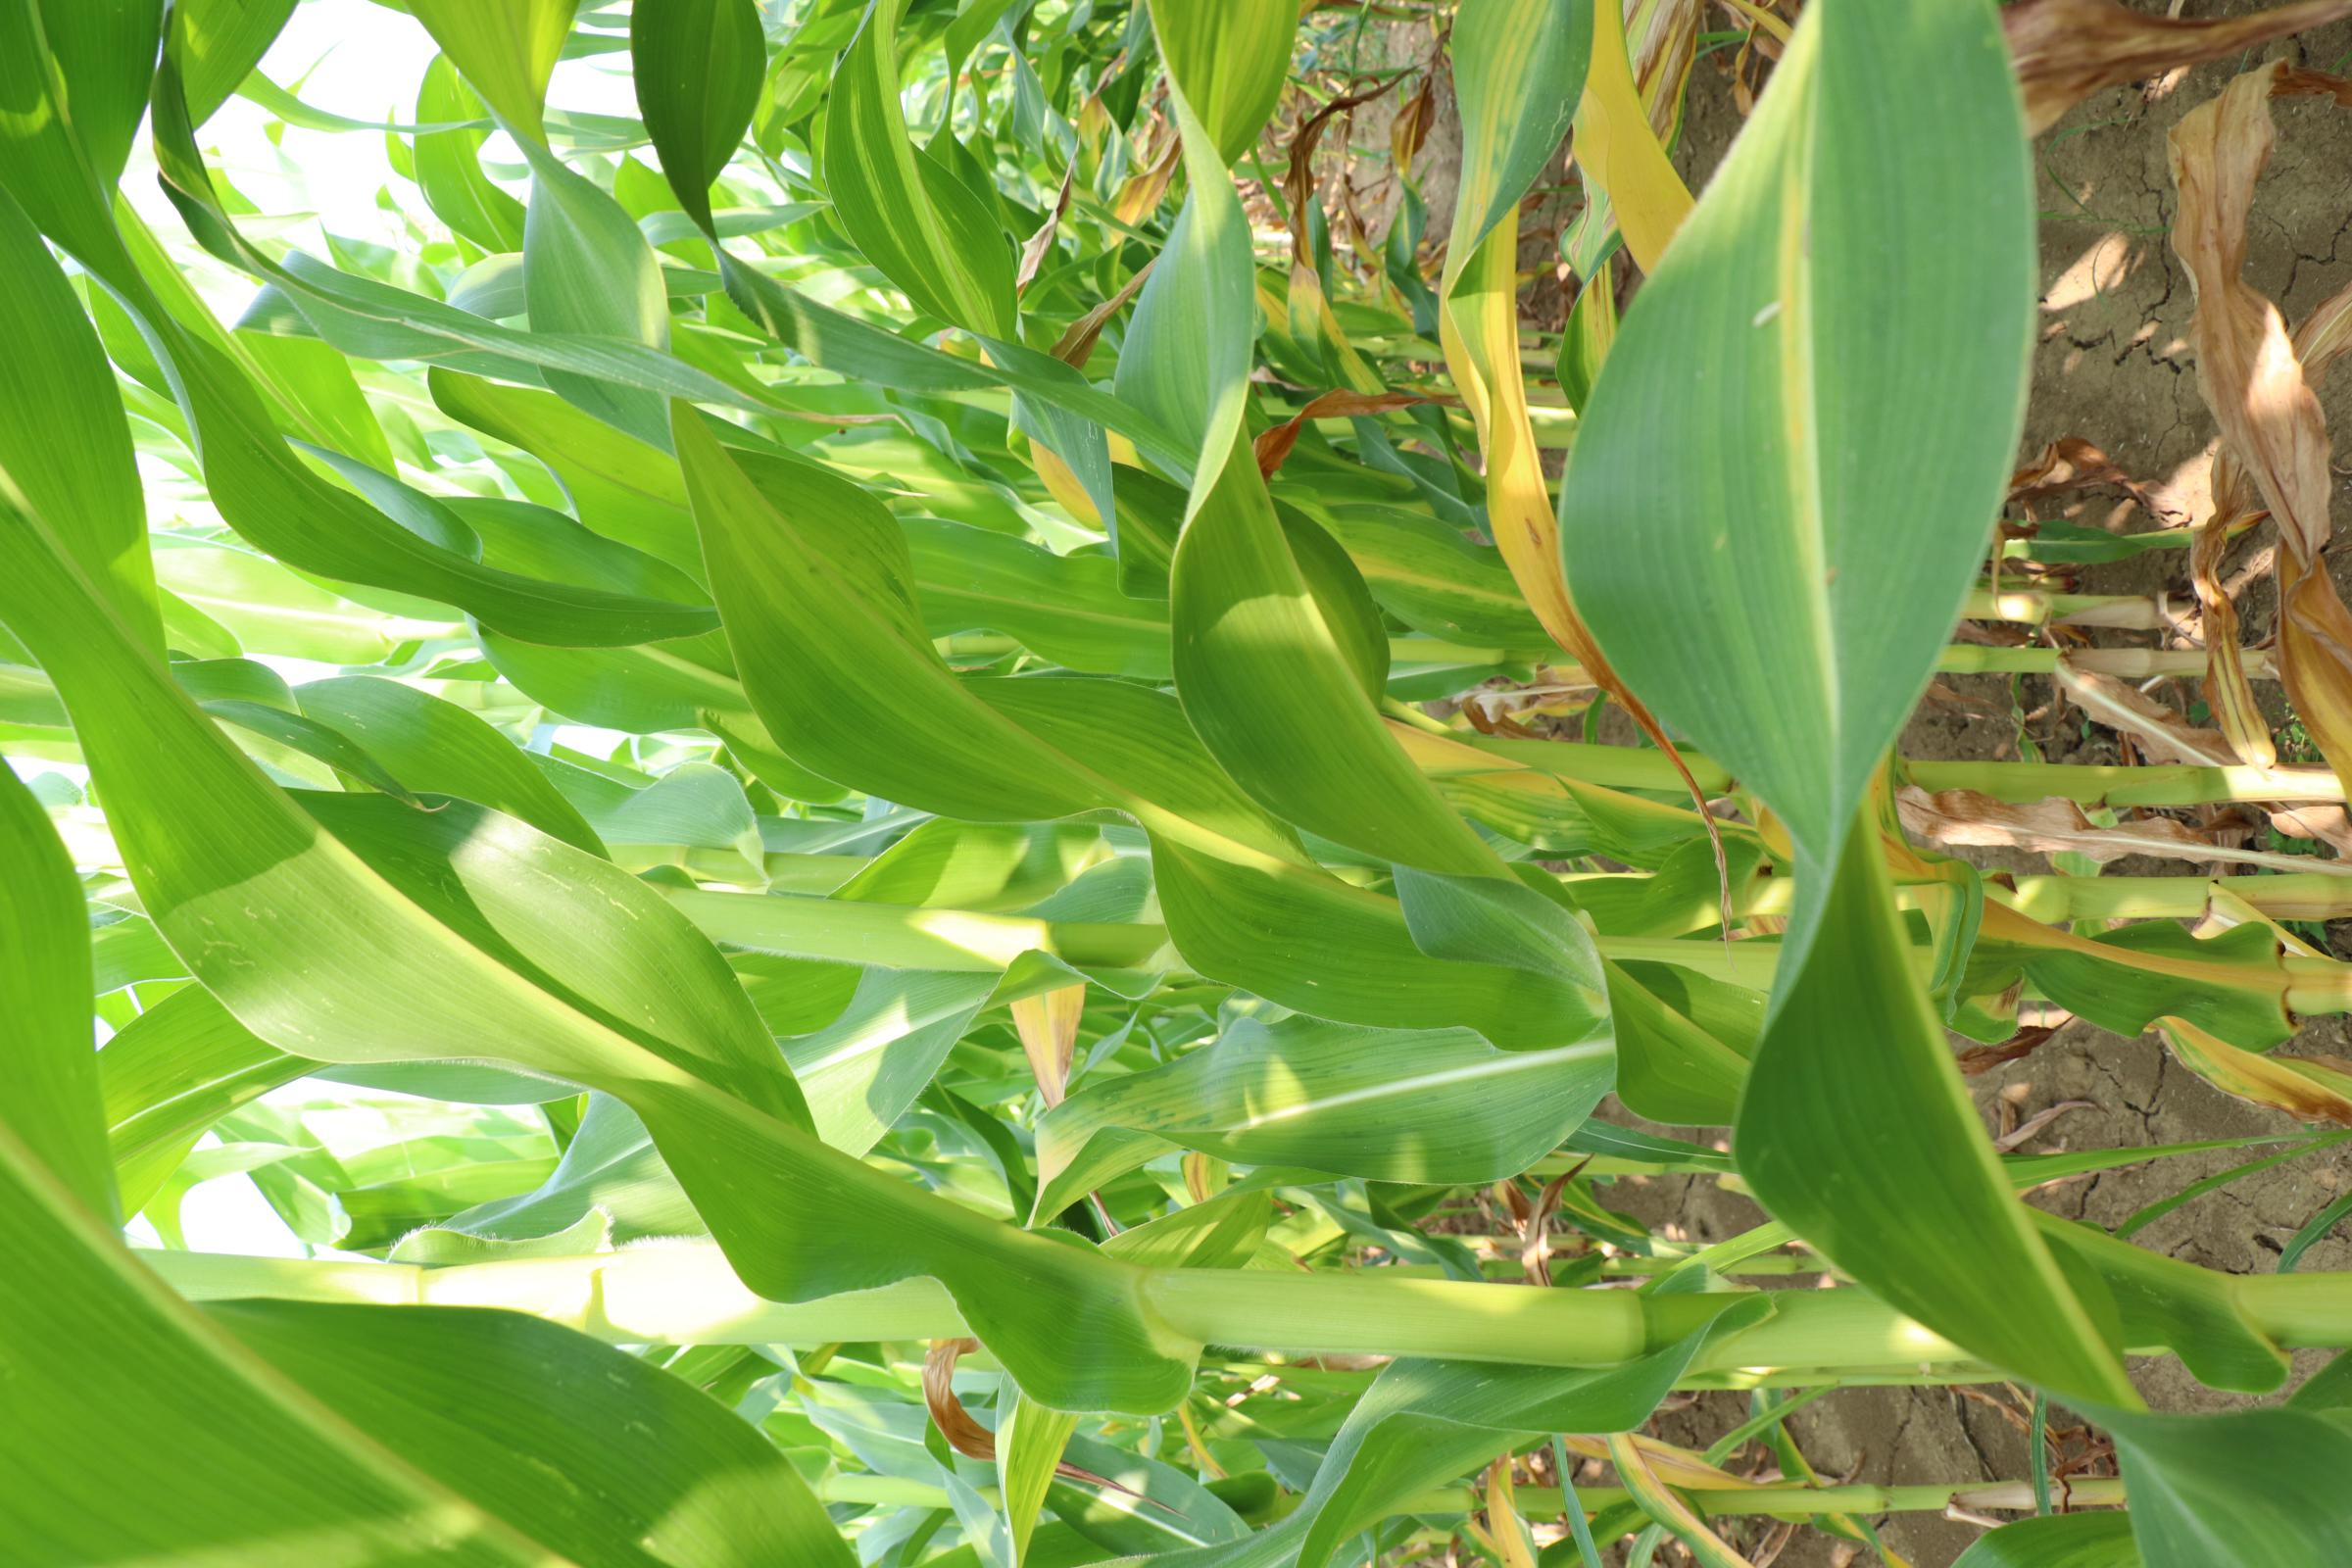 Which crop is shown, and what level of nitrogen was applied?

maize, no added nitrogen
